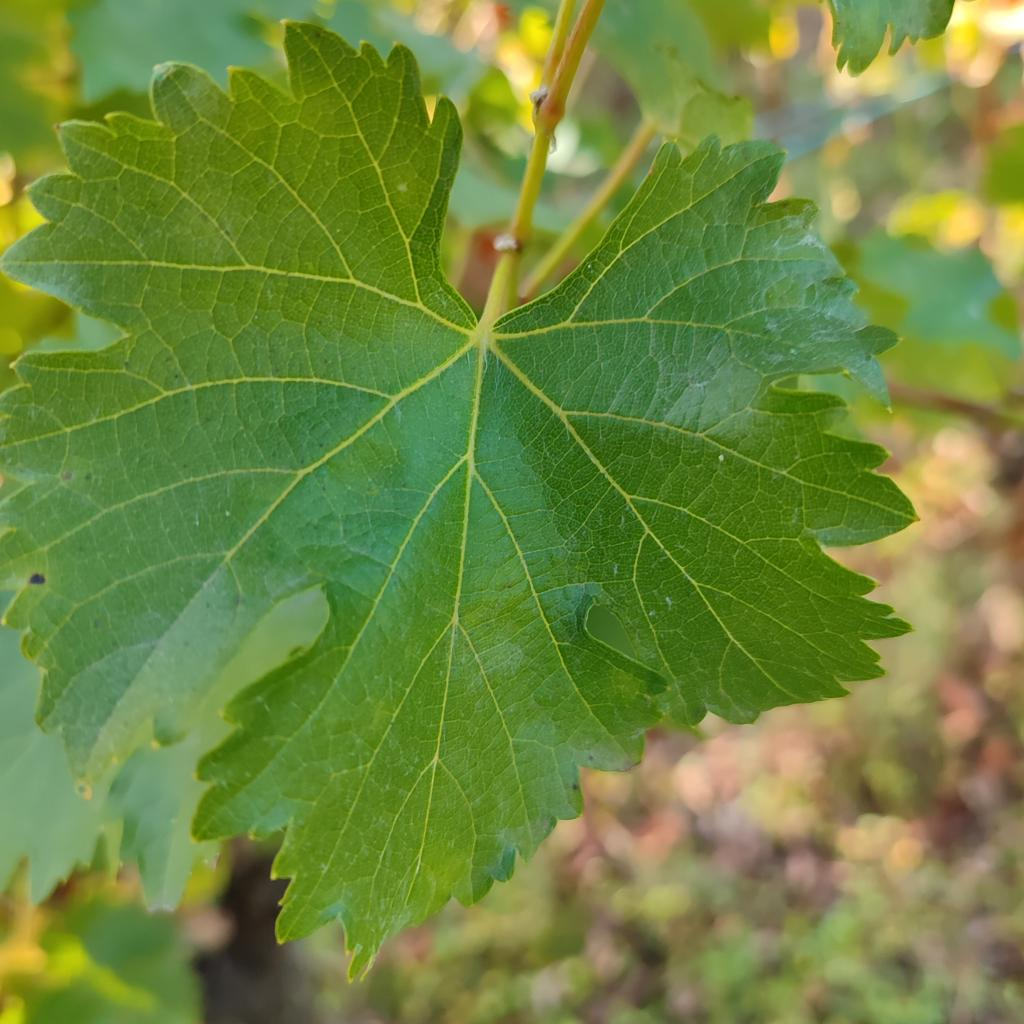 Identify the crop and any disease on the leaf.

grapevine, powdery mildew
